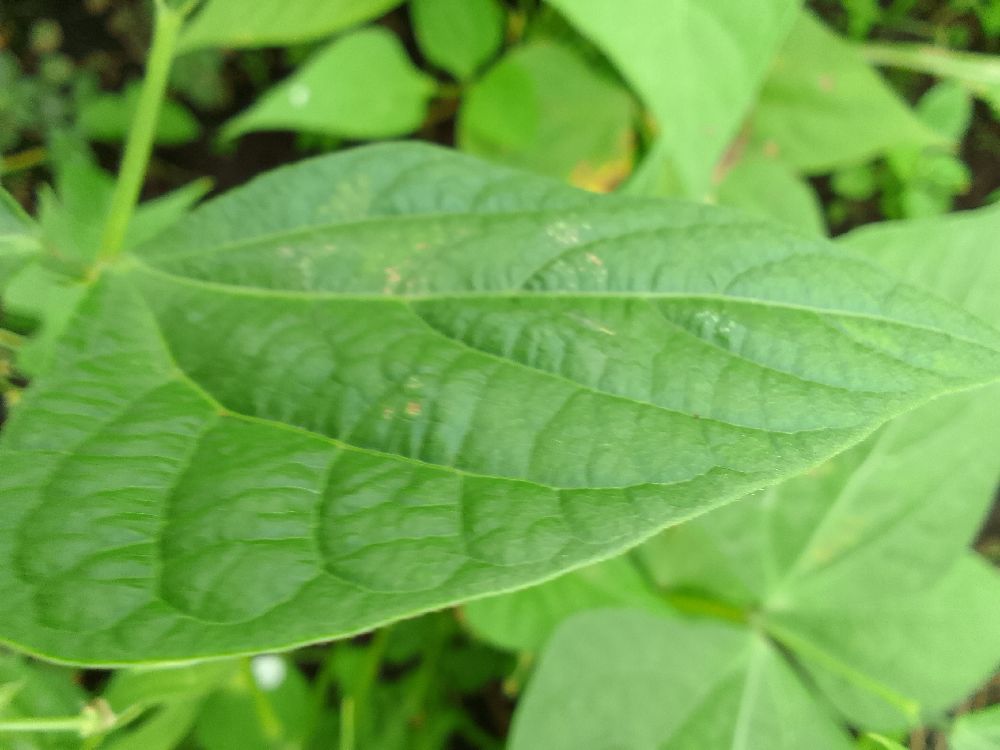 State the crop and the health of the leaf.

common bean, healthy
